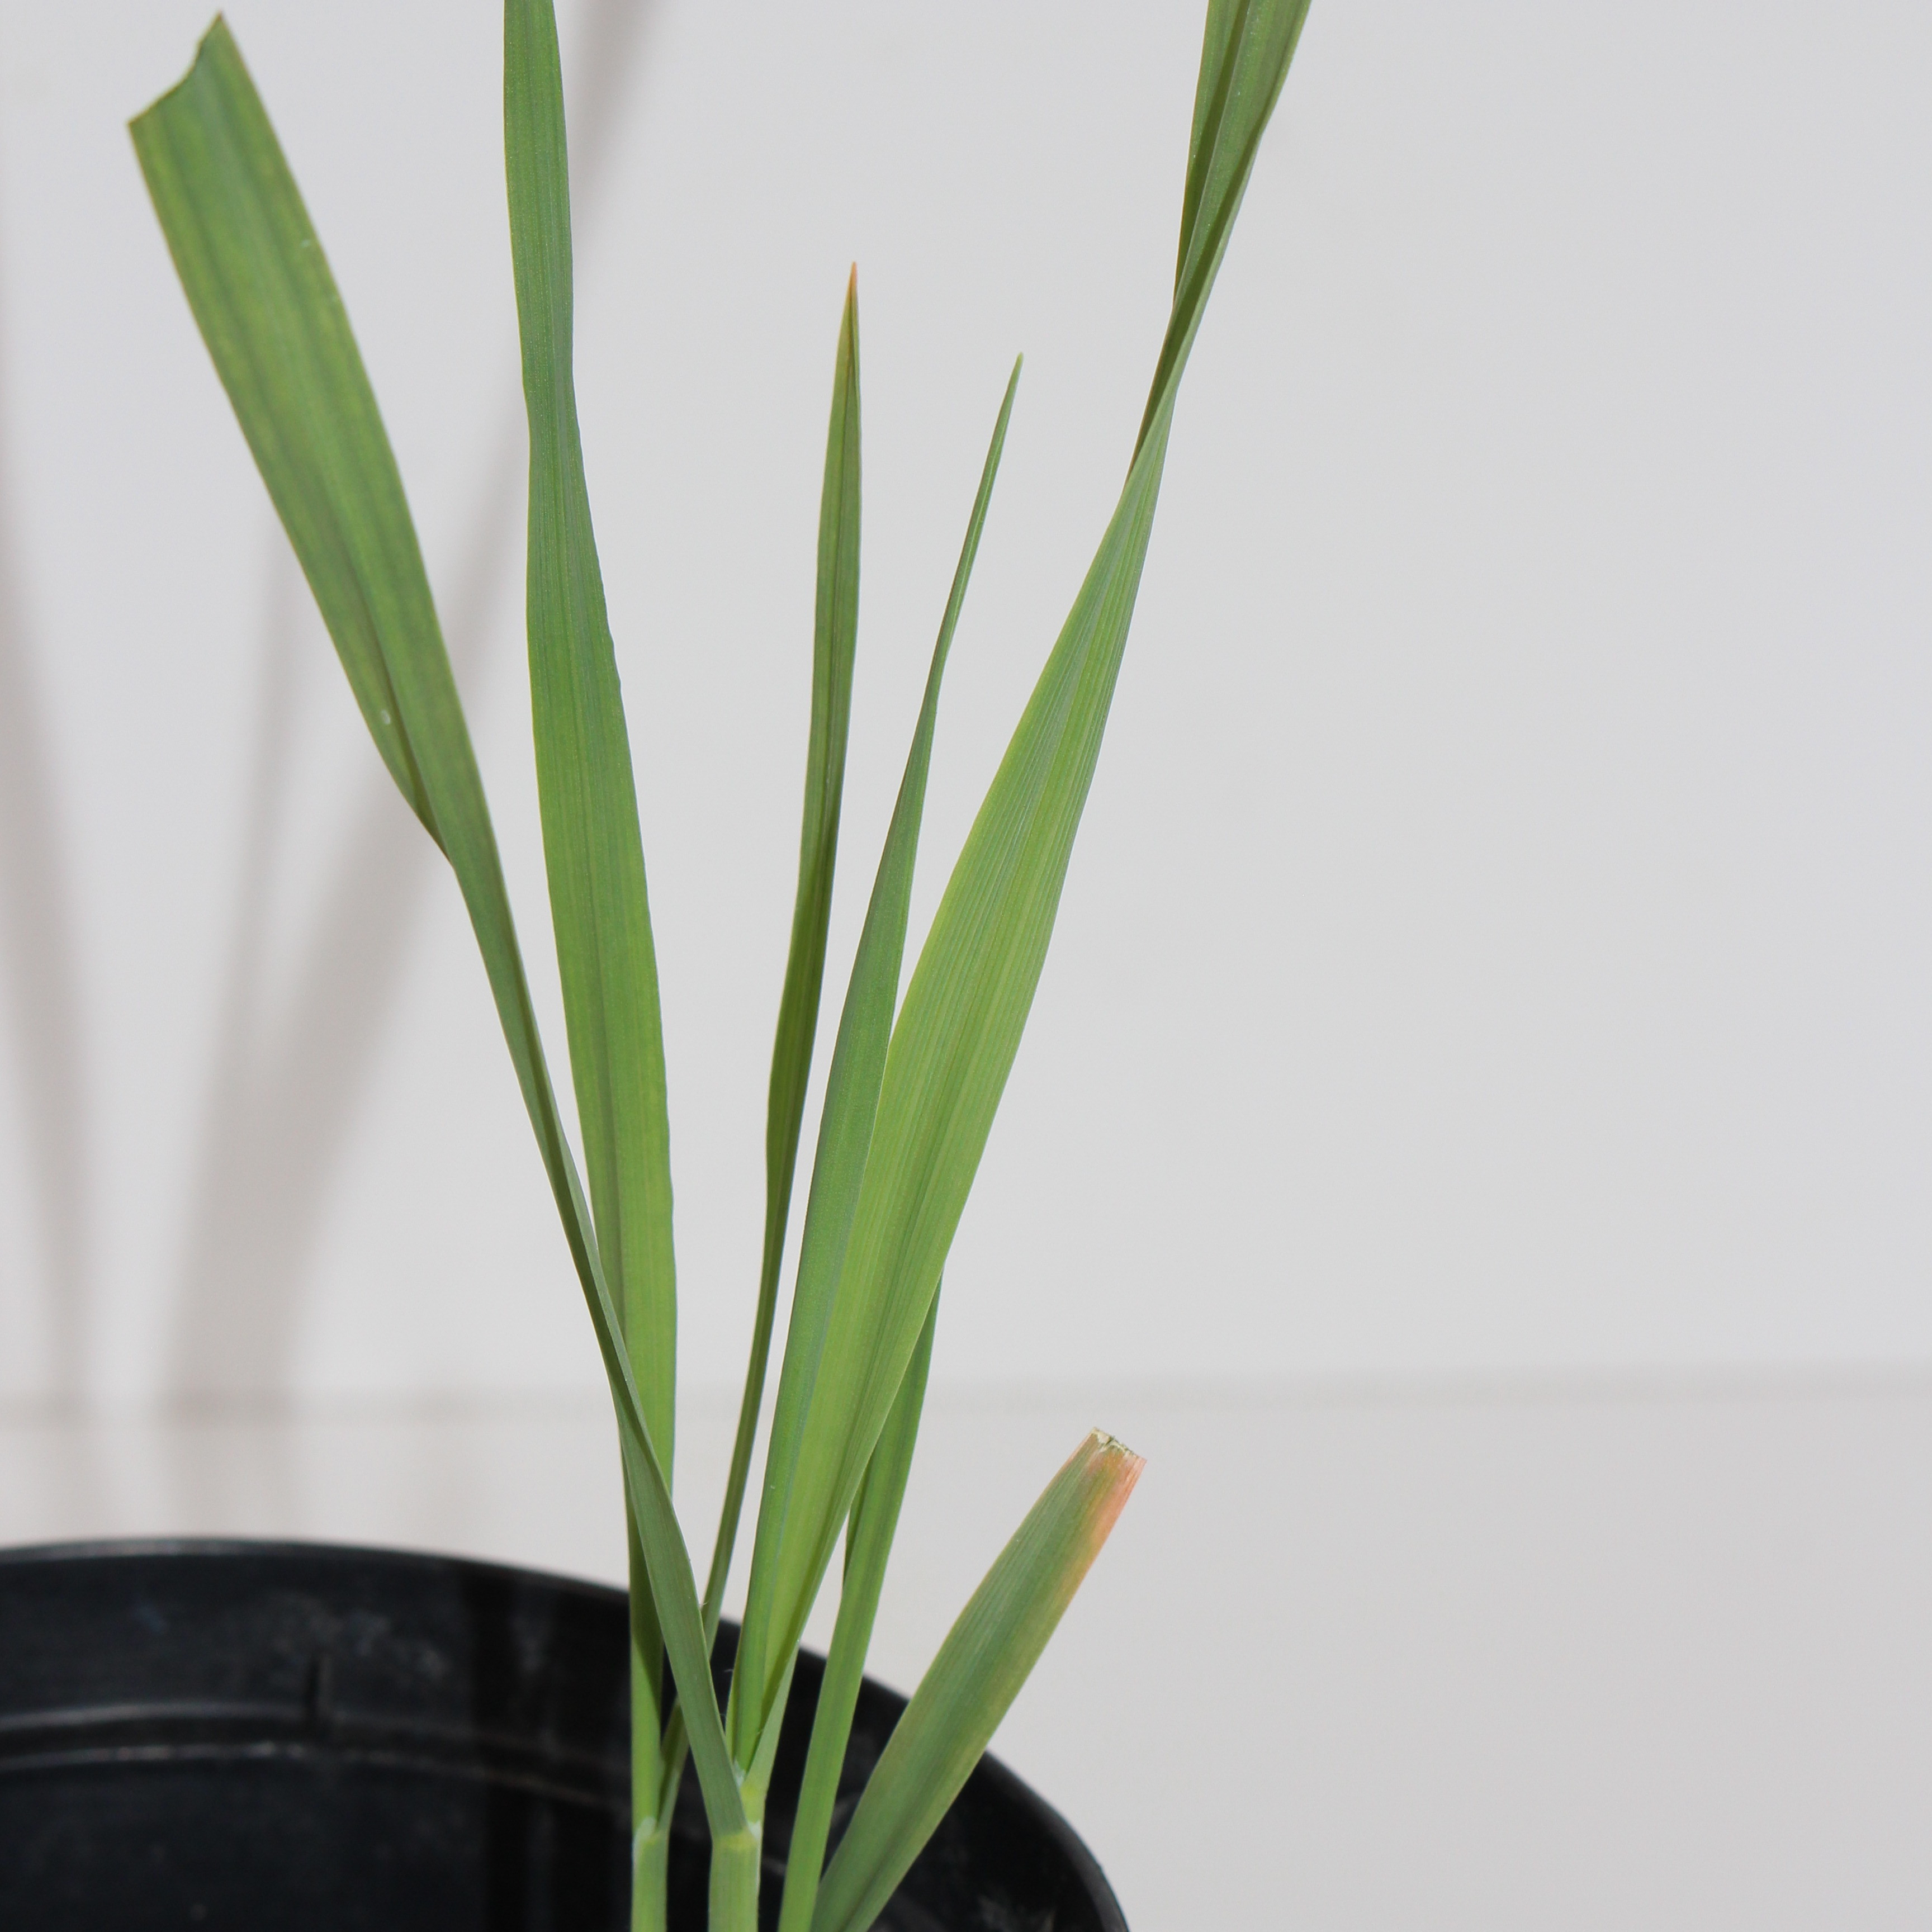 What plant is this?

Avena sterilis
